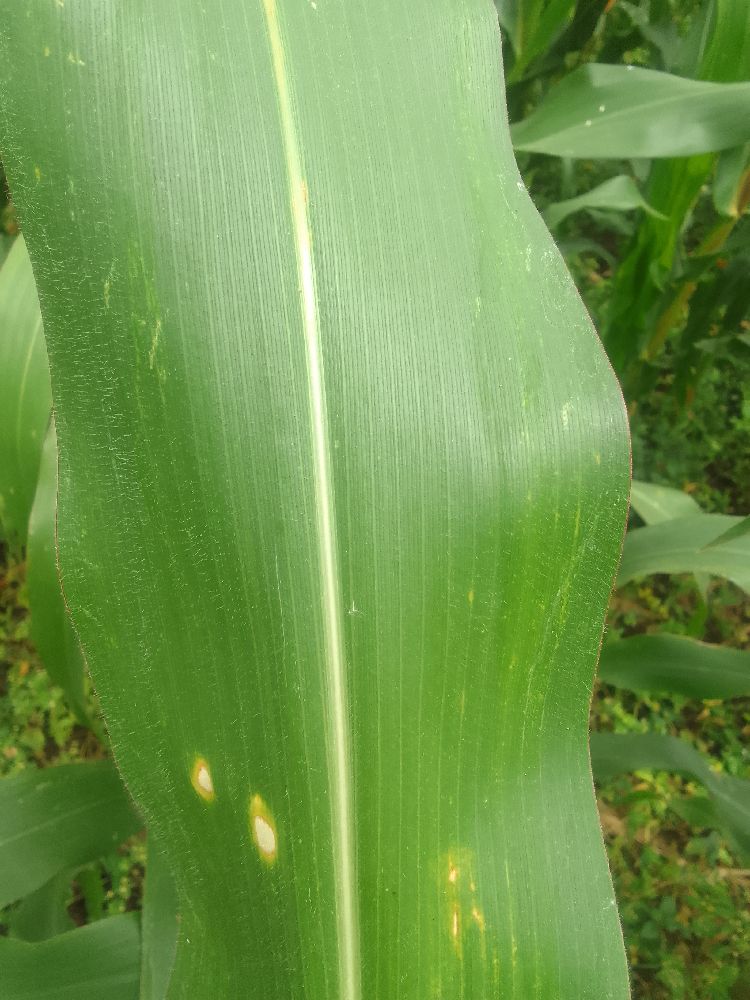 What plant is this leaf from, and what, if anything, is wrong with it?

maize, healthy
